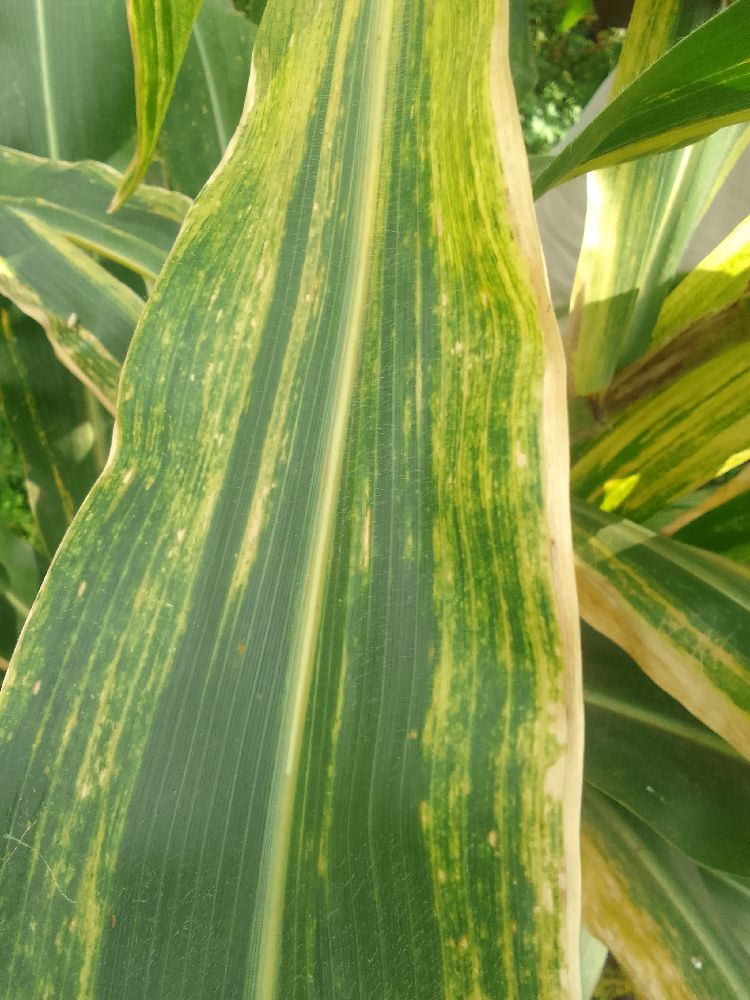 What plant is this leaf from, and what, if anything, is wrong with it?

maize, maize lethal necrosis
